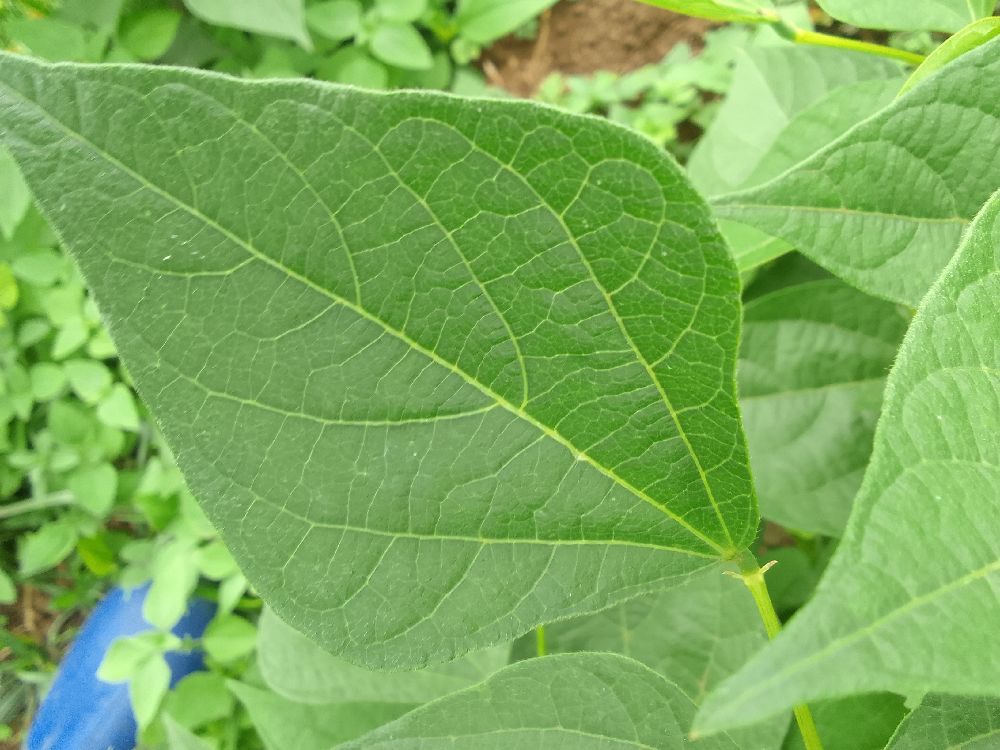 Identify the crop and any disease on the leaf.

common bean, healthy
